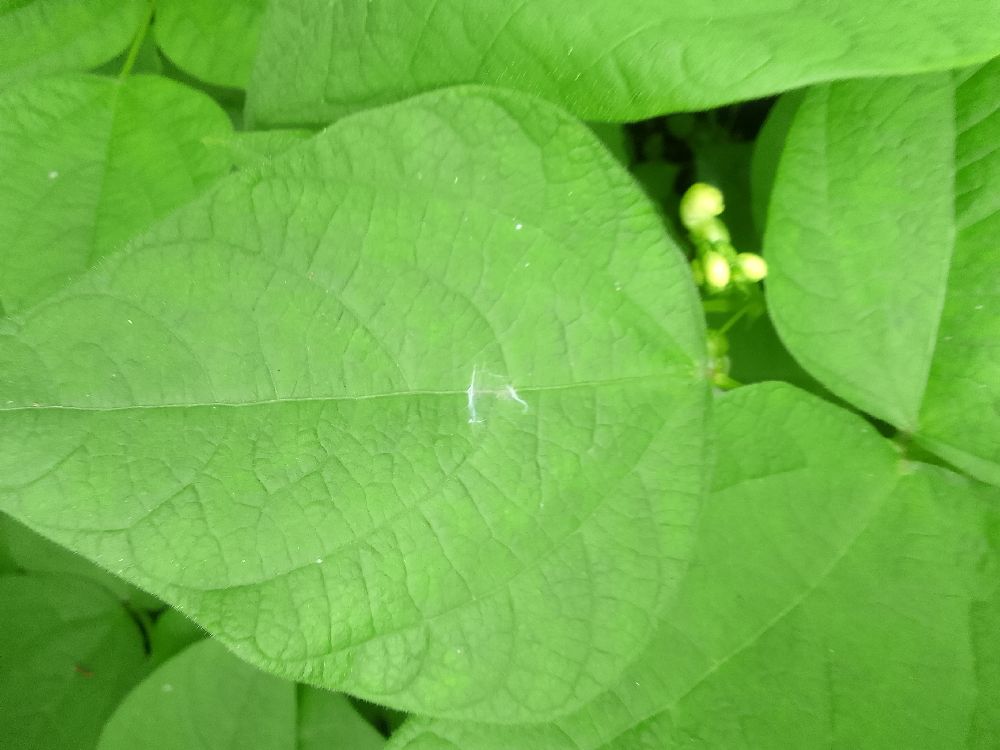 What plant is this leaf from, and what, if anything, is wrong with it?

common bean, healthy
